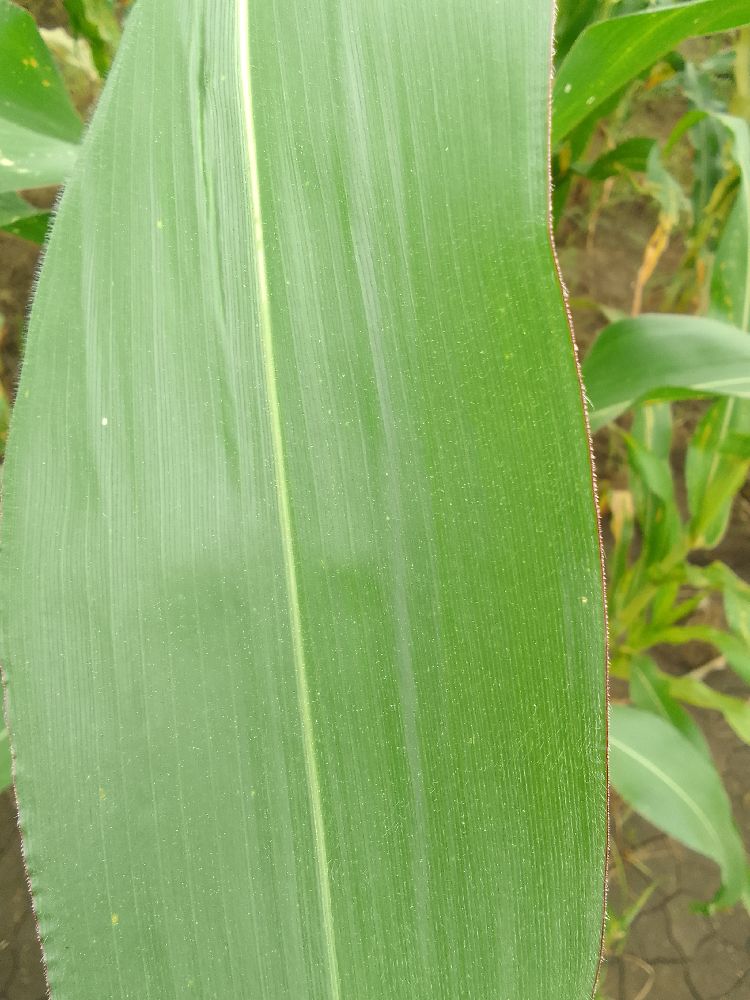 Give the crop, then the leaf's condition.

maize, healthy
